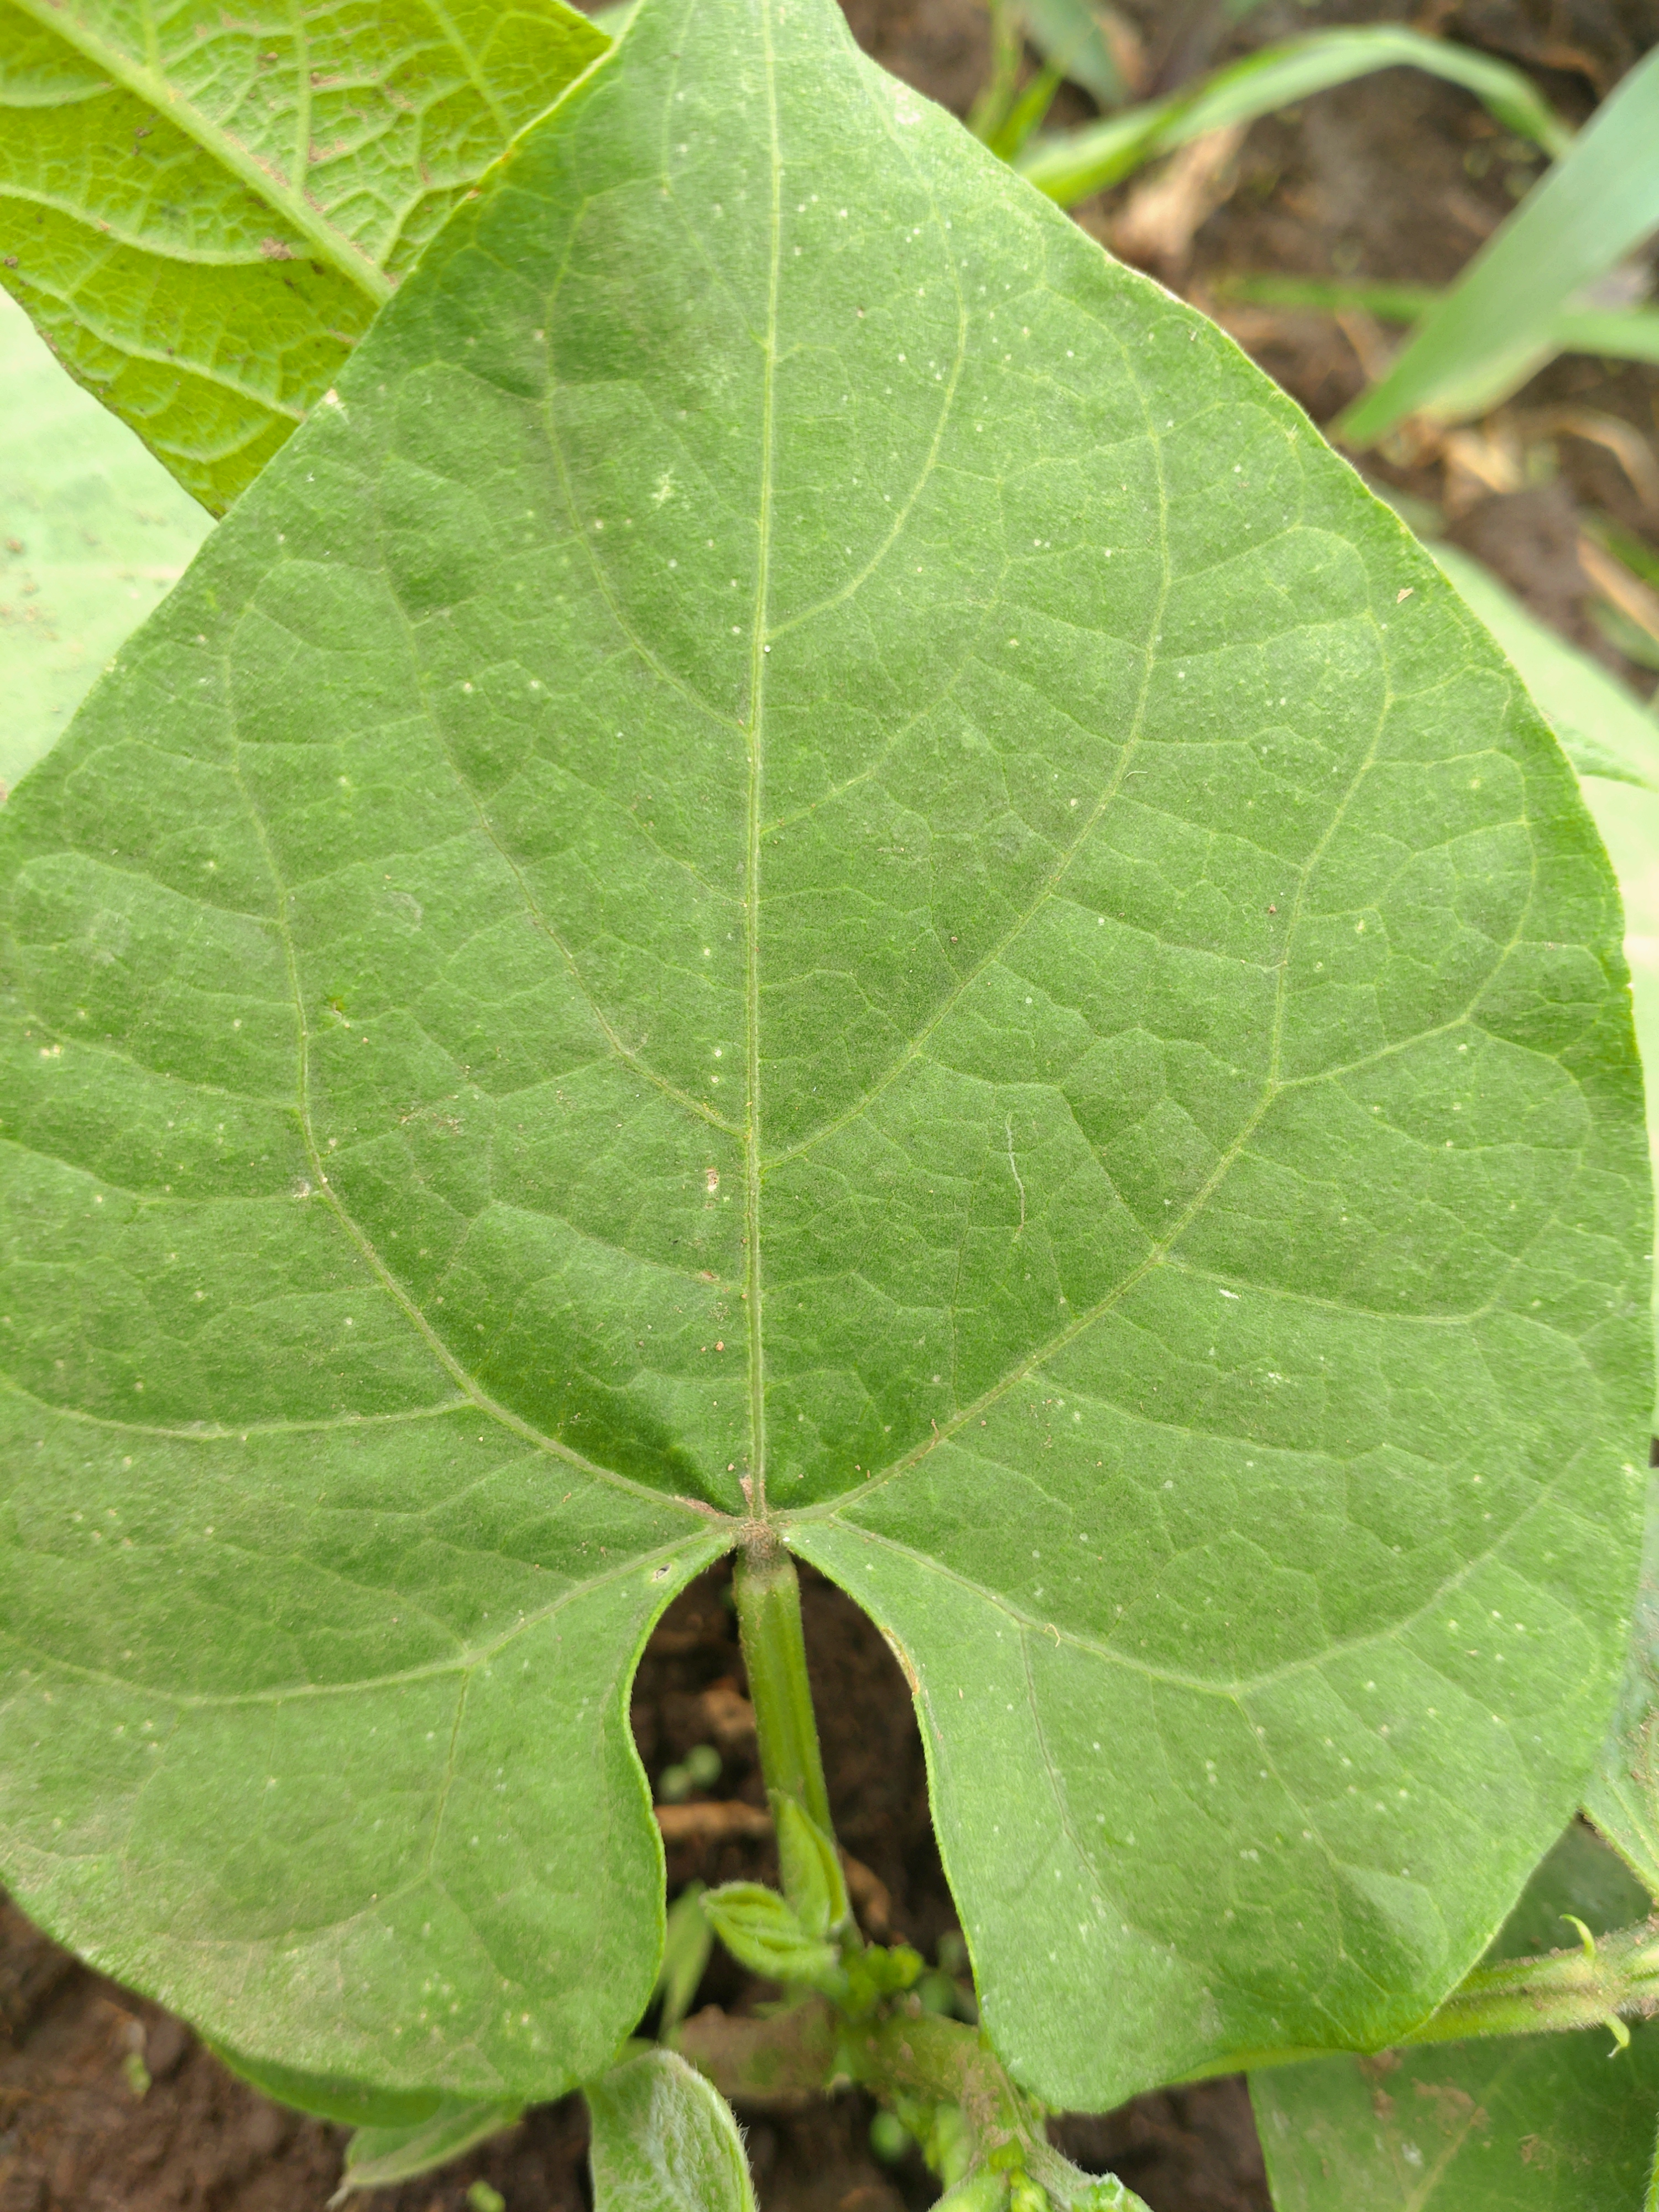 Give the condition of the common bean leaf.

healthy
